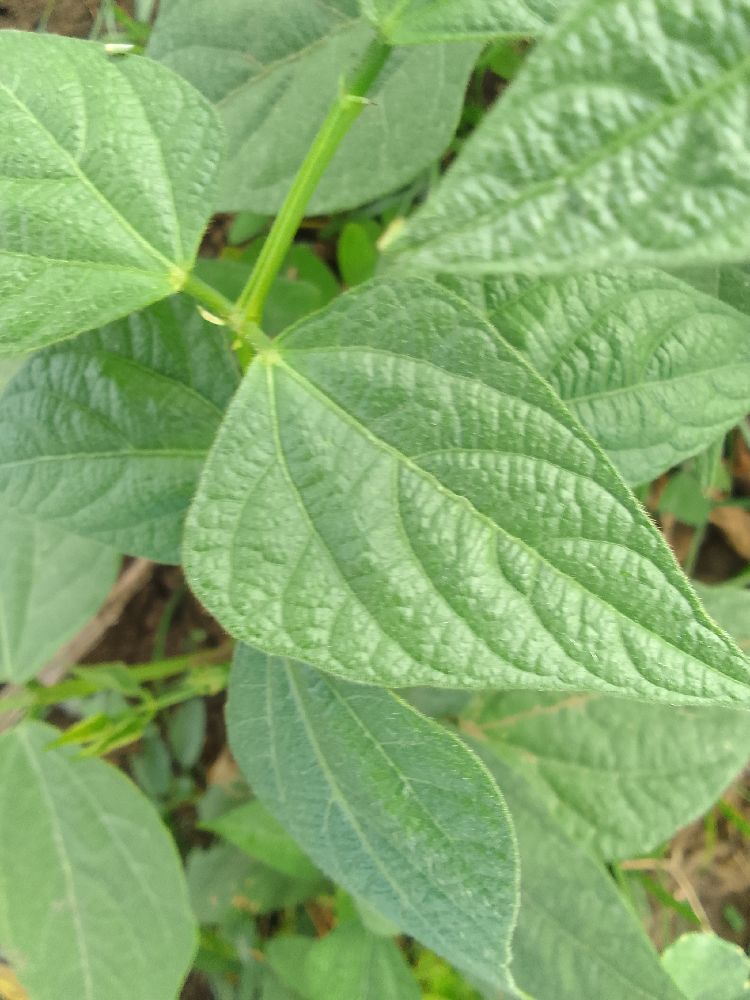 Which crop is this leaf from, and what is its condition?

common bean, healthy
